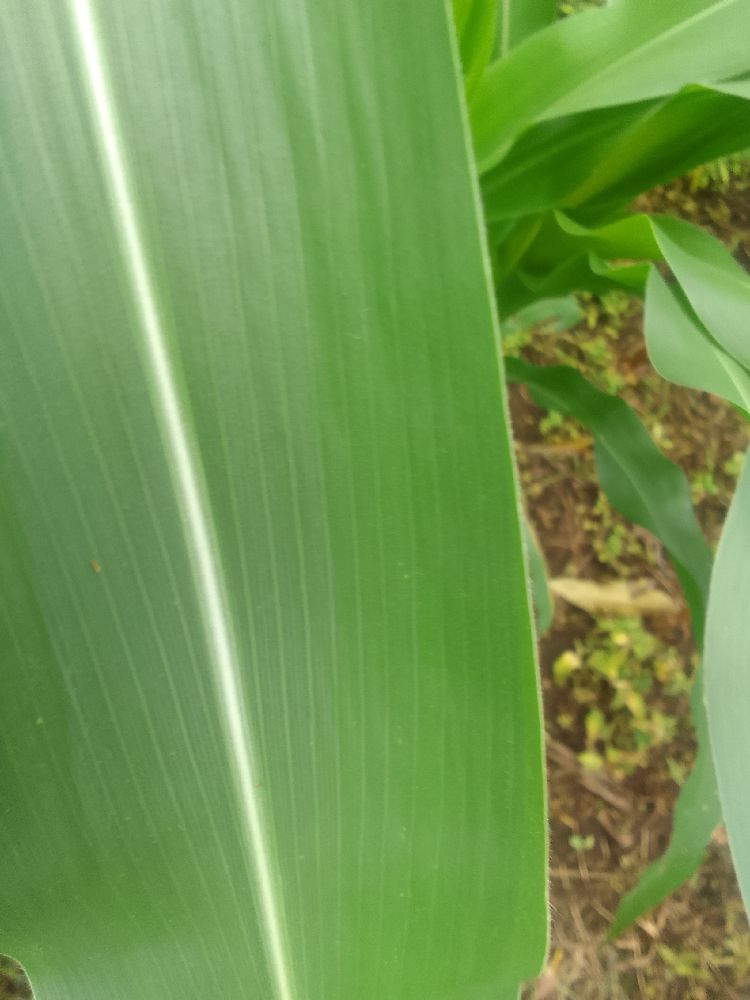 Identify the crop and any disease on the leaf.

maize, healthy
